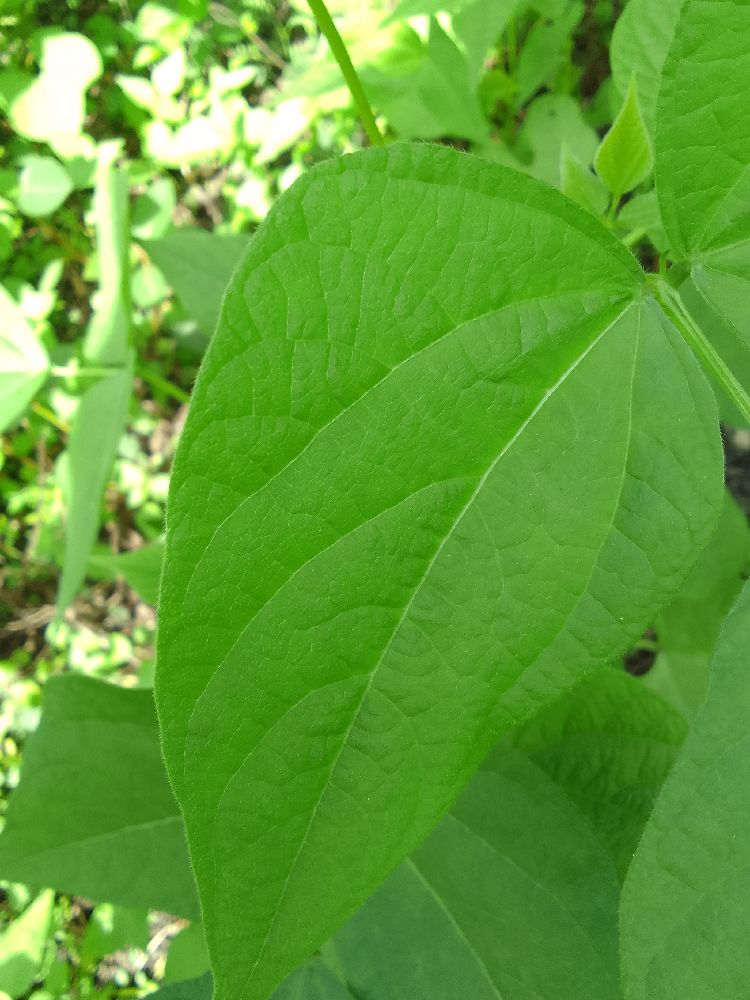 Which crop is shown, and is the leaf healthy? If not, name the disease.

common bean, healthy
